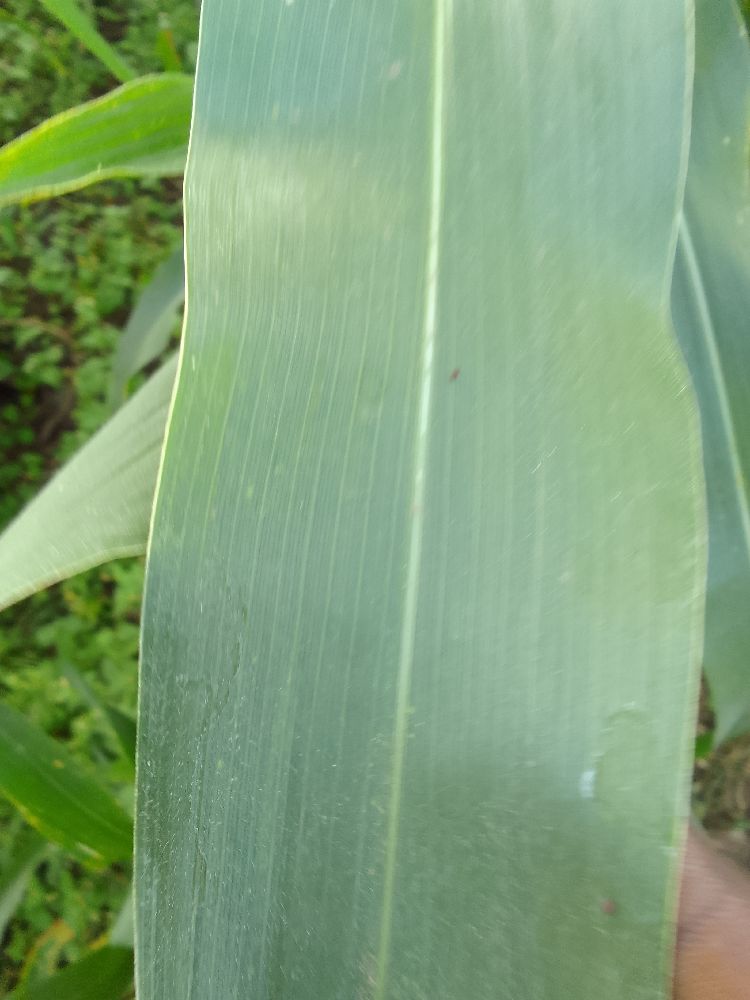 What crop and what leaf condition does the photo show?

maize, healthy
